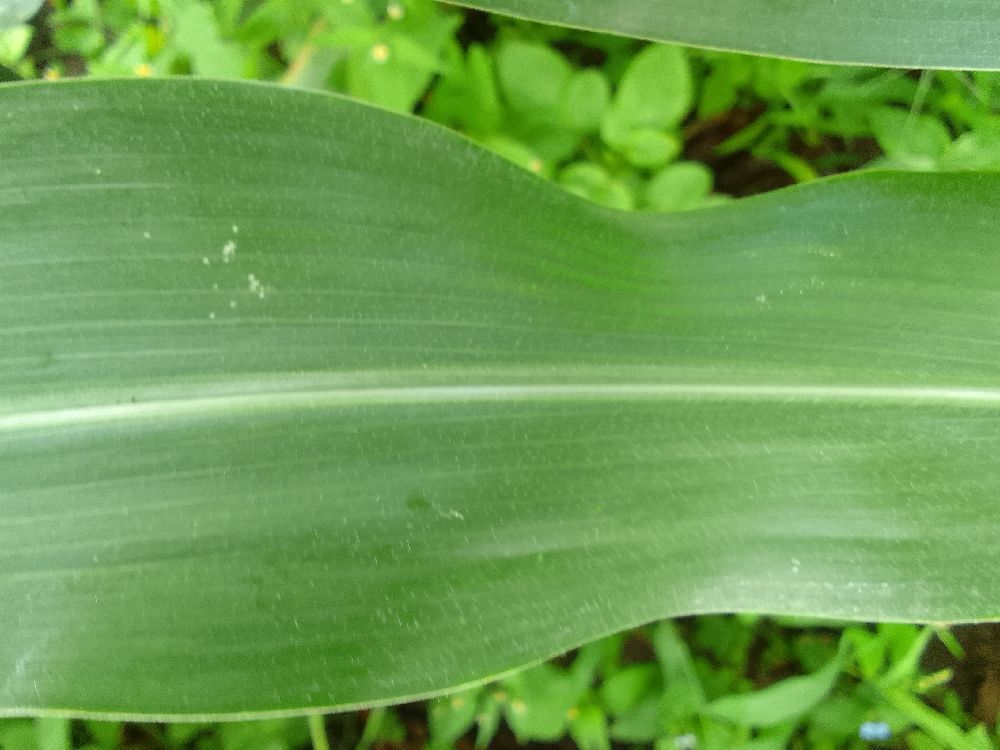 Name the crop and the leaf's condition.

maize, healthy
